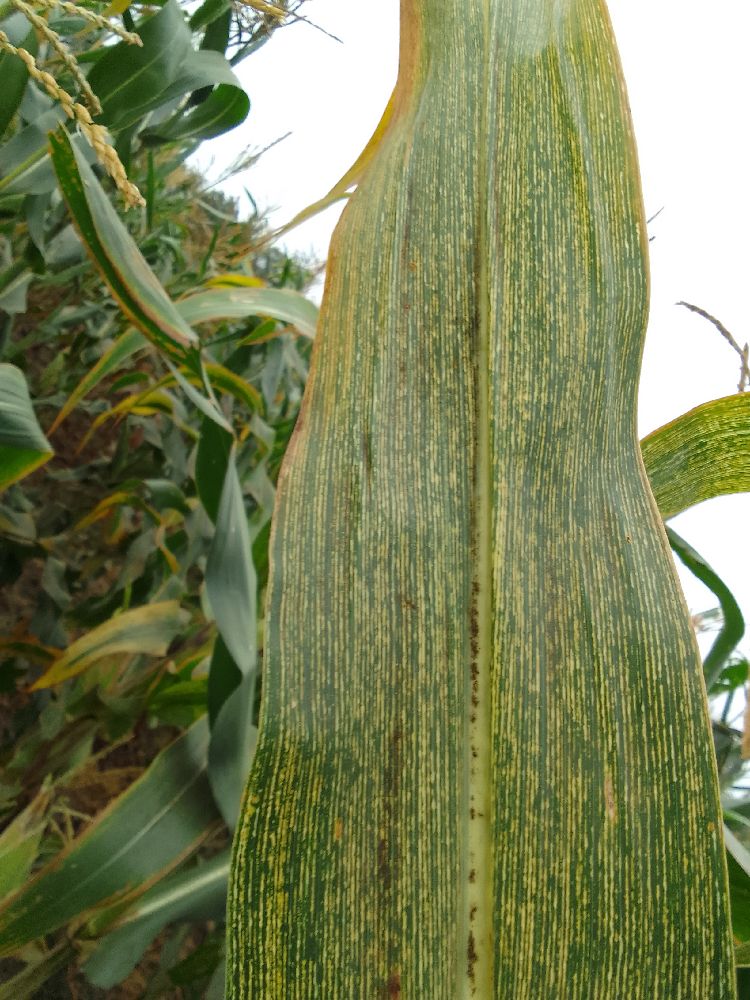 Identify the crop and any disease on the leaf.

maize, maize streak virus
